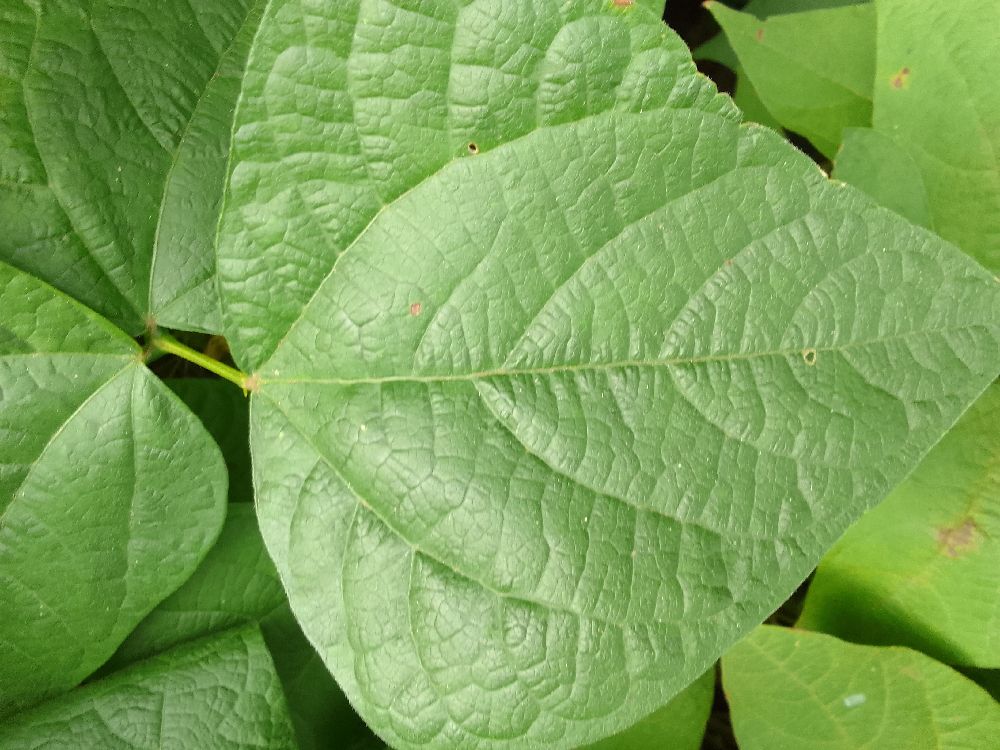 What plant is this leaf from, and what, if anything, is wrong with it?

common bean, healthy
